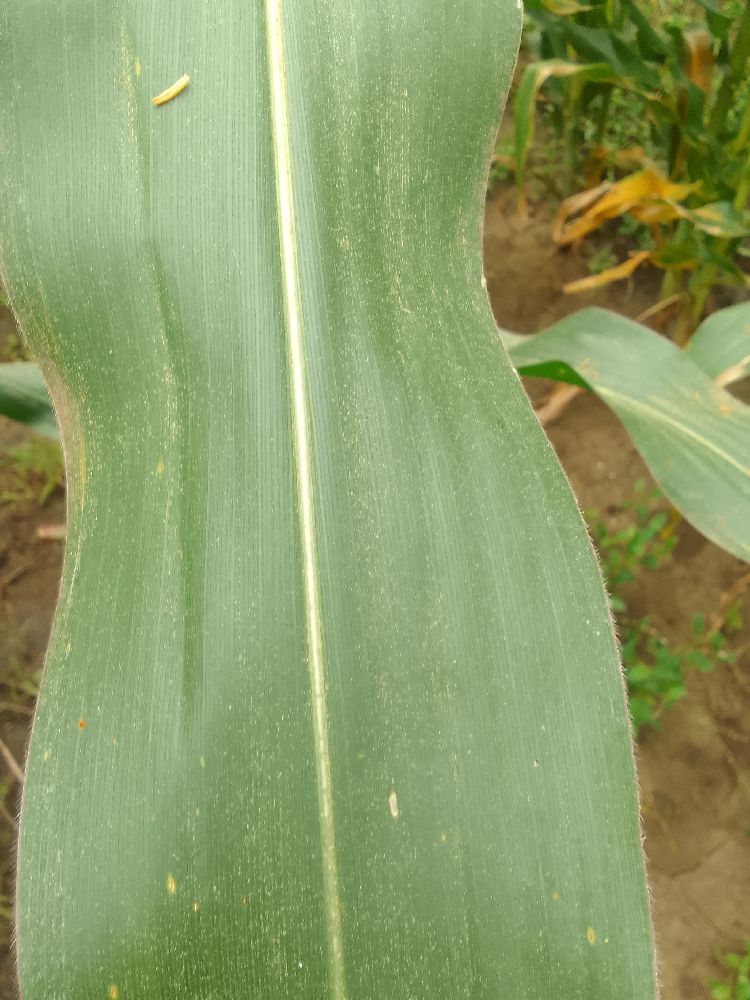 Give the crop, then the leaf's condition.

maize, healthy
